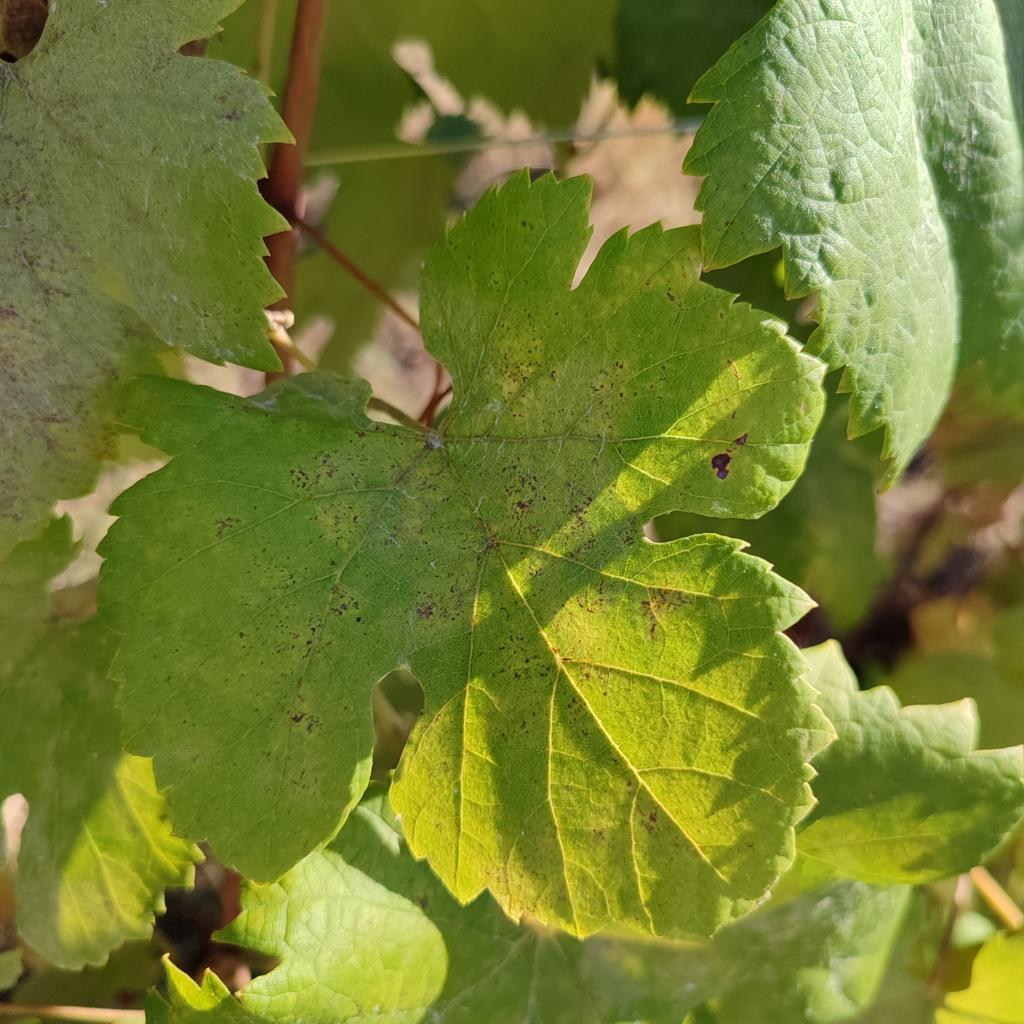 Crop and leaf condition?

grapevine, powdery mildew
